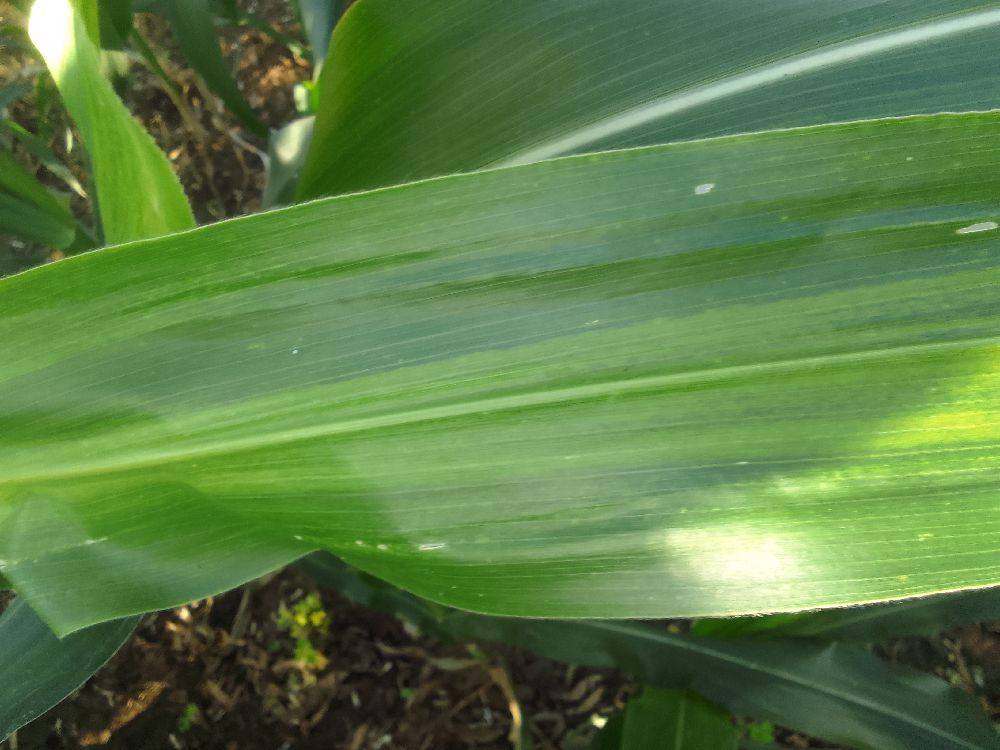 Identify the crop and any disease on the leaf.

maize, maize lethal necrosis
